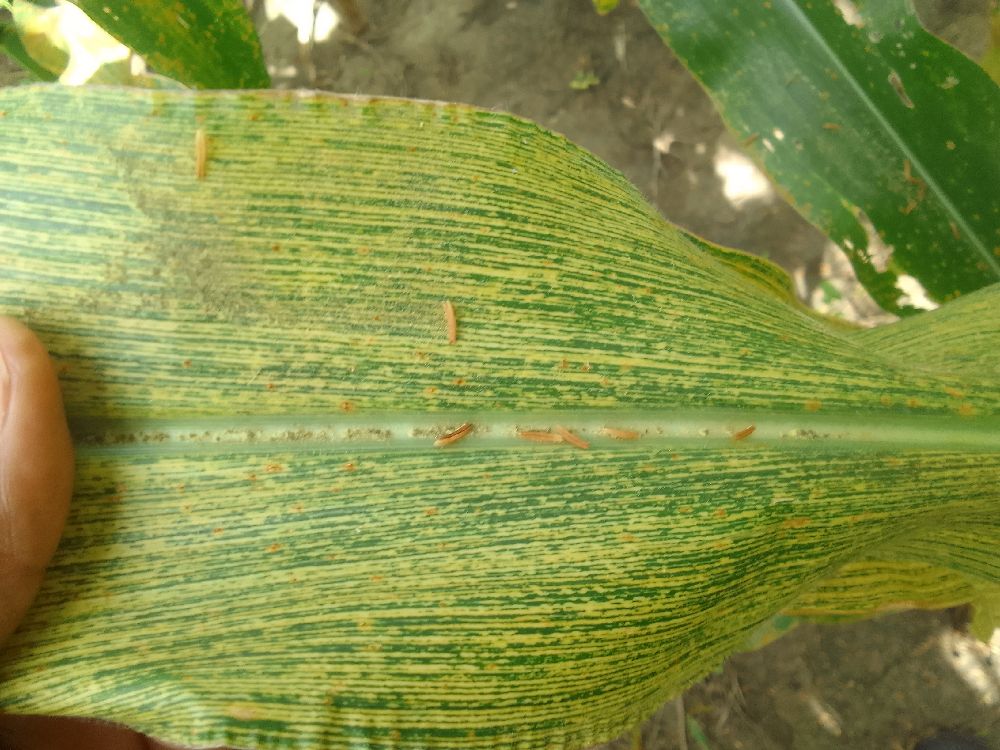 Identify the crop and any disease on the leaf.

maize, maize streak virus
